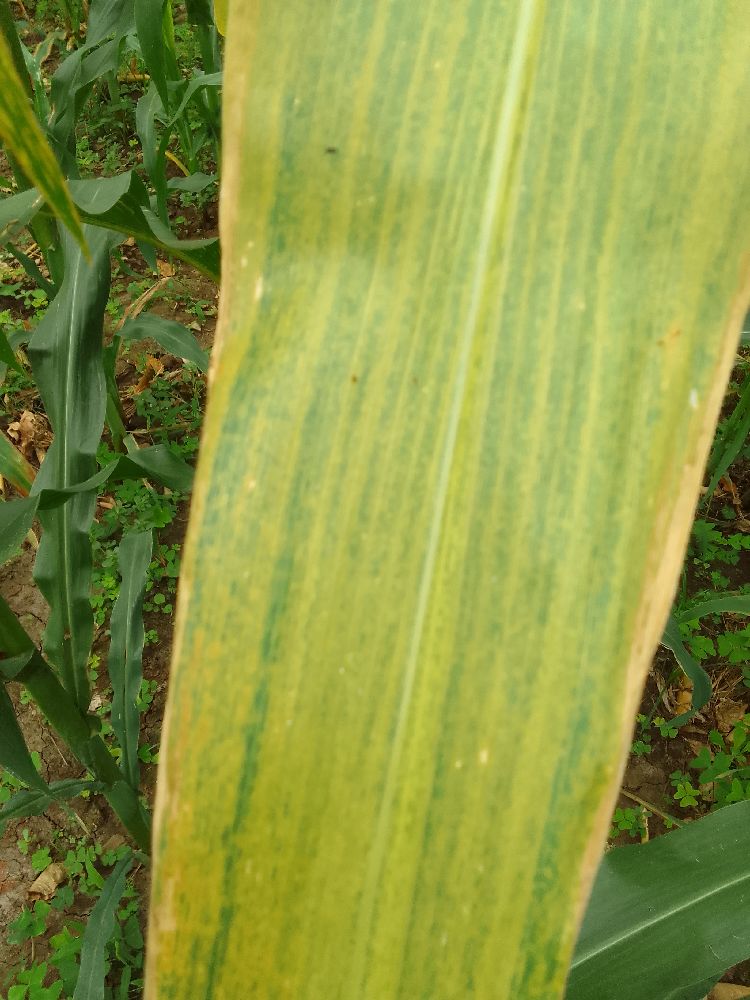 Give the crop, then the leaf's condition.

maize, maize lethal necrosis
